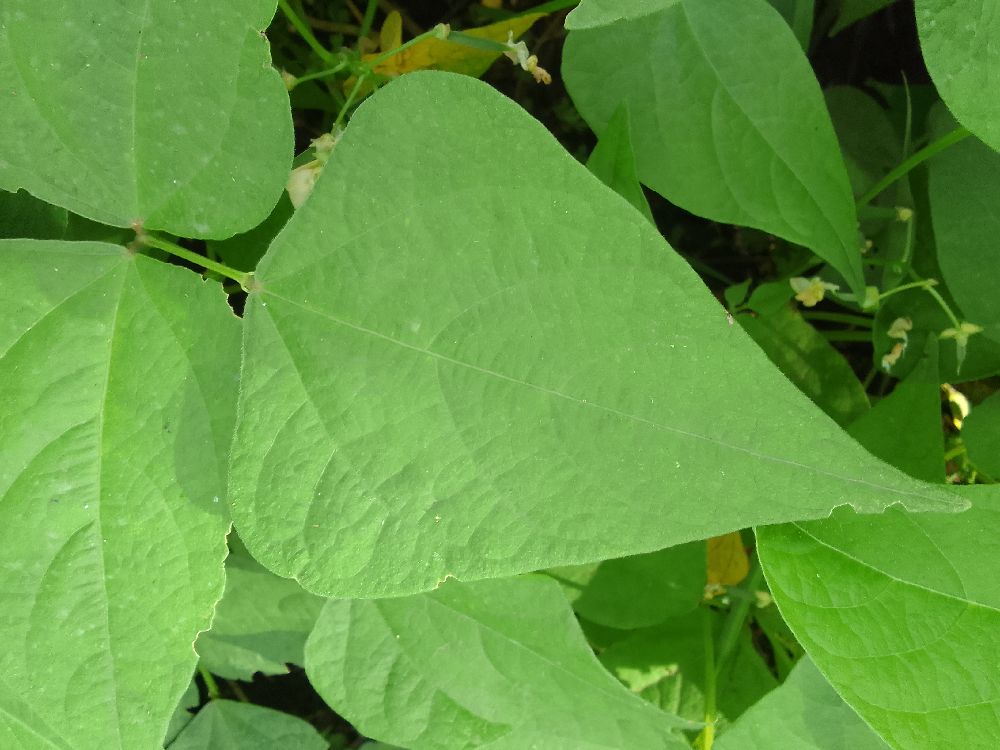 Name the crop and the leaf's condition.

common bean, healthy
